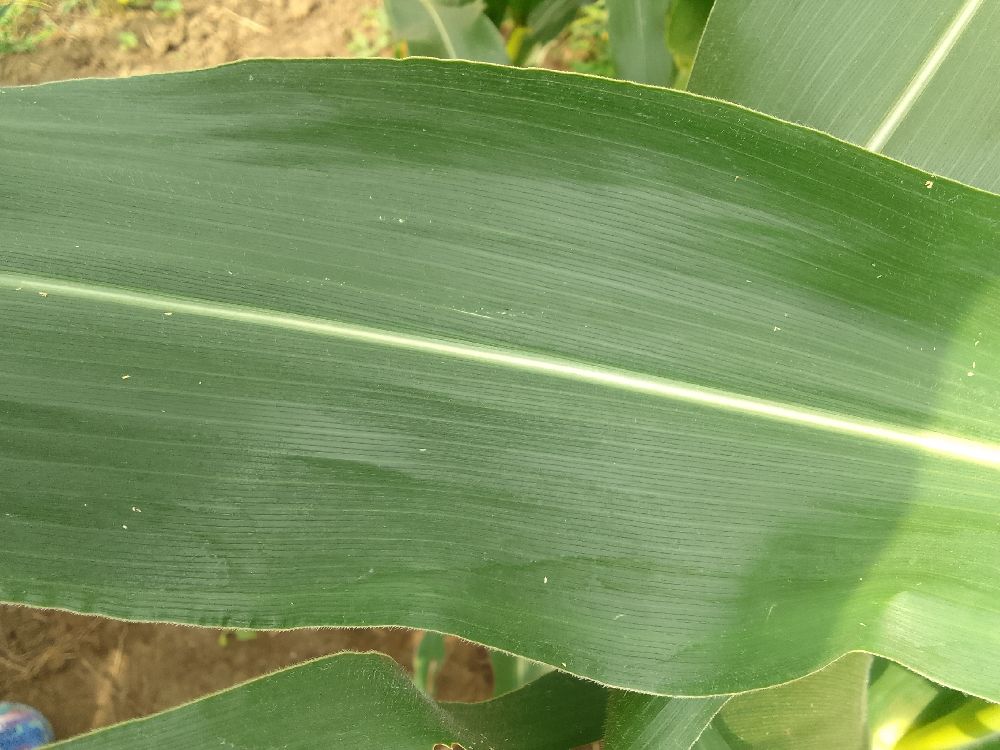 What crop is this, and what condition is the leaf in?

maize, healthy
